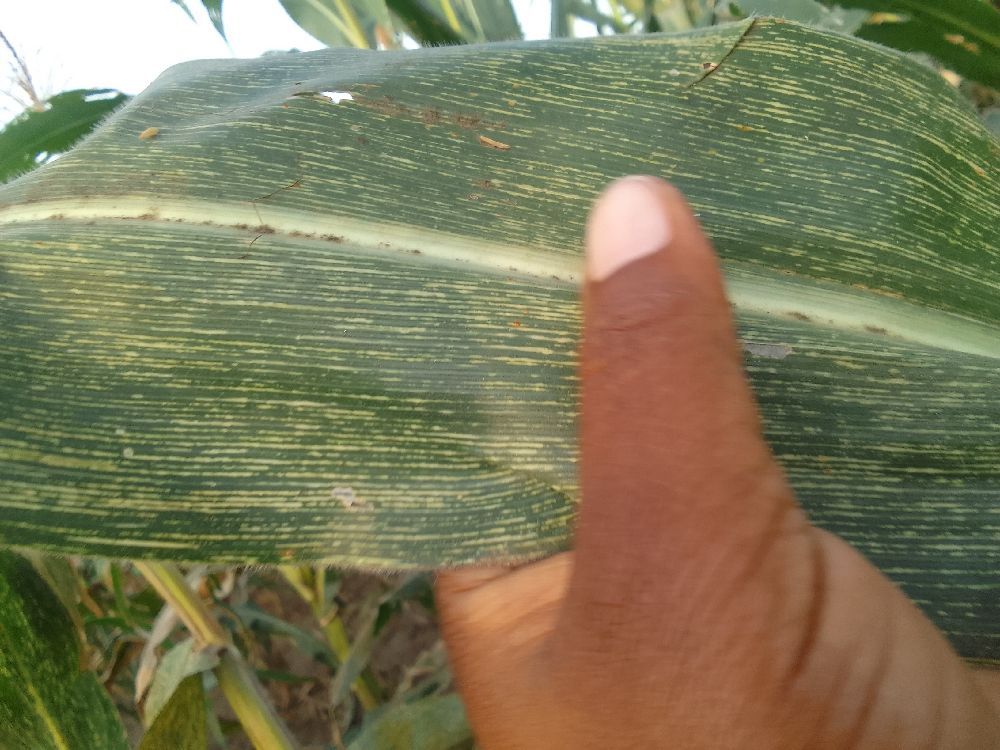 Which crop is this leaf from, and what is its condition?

maize, maize streak virus
